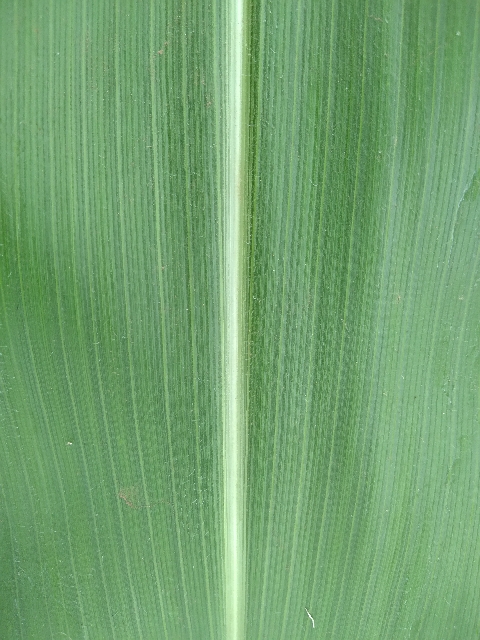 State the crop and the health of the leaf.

maize, healthy
